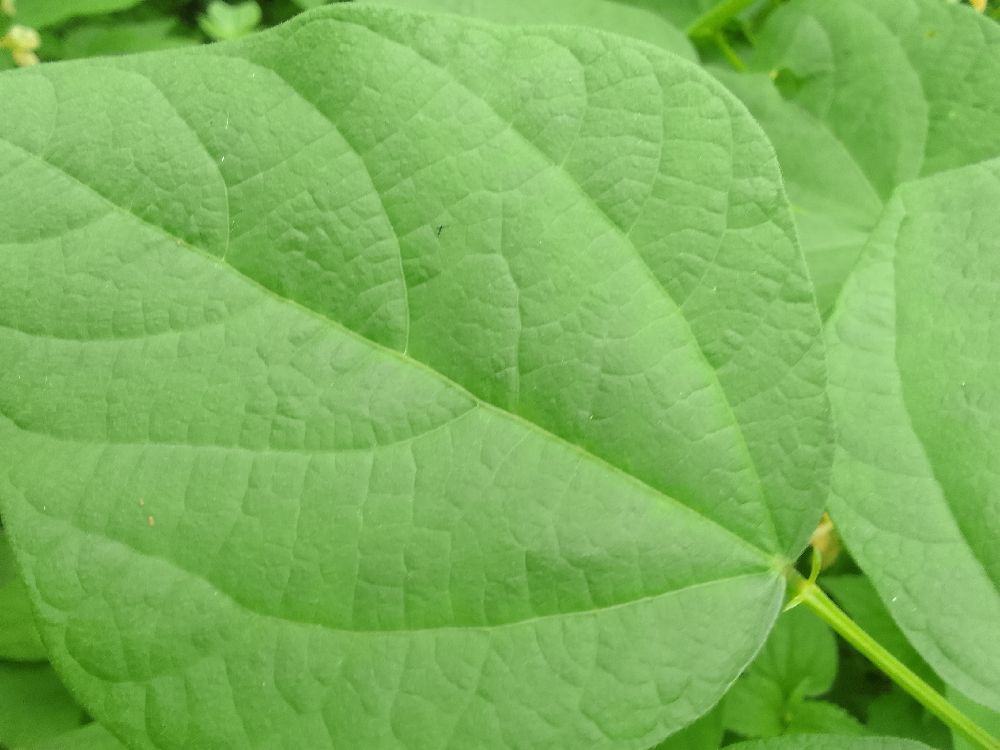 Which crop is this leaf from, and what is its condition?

common bean, healthy
